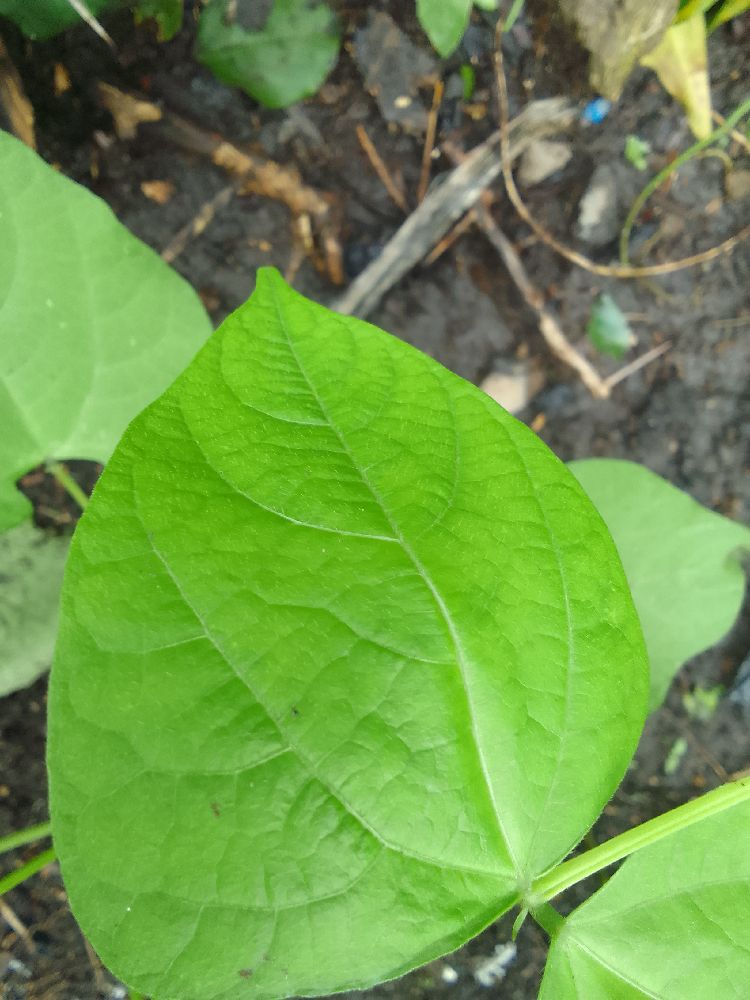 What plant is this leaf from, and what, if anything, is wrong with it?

common bean, healthy
